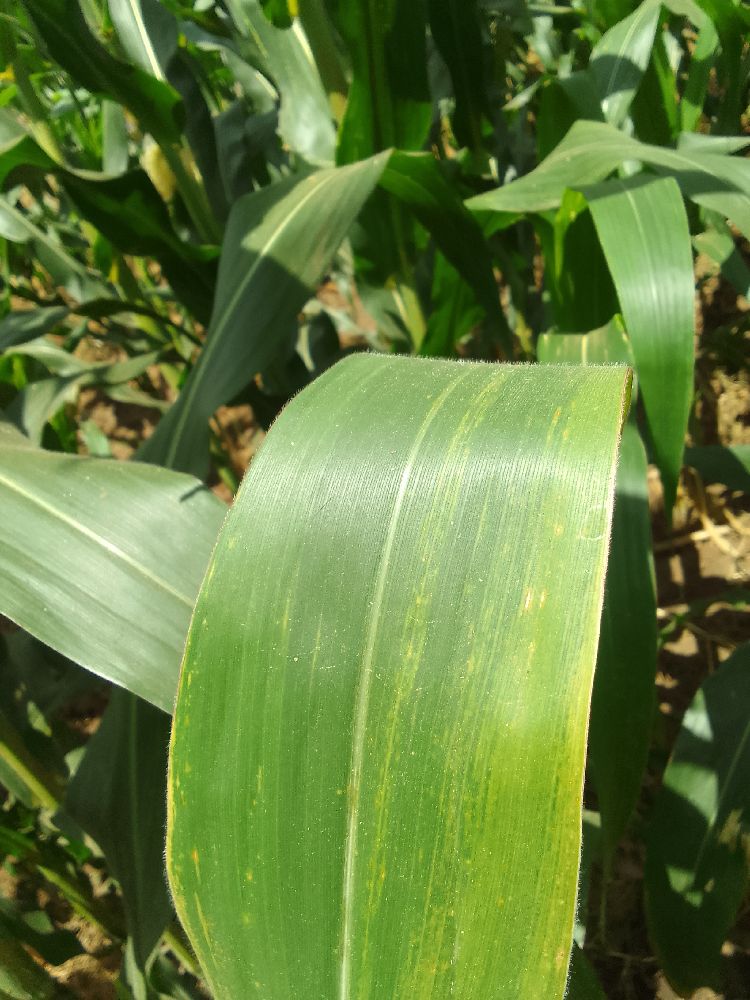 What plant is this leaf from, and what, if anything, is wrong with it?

maize, maize lethal necrosis
